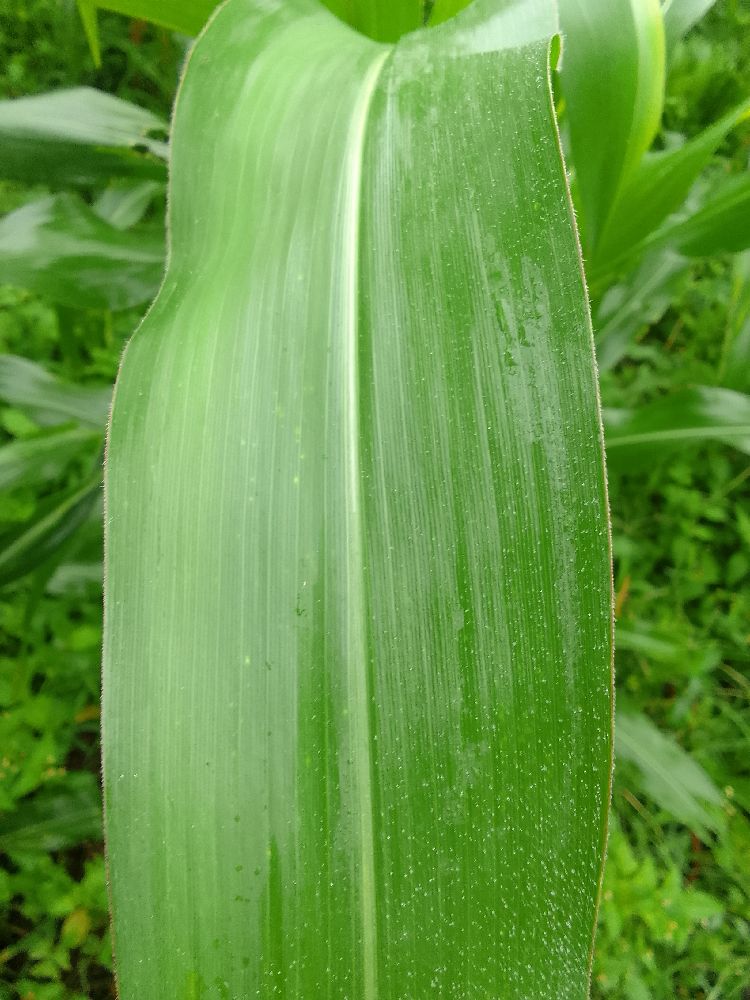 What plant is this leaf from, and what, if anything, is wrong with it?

maize, healthy
